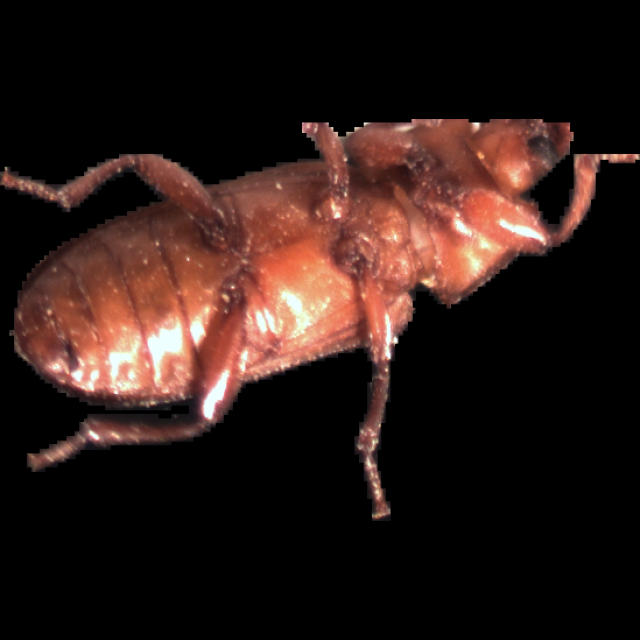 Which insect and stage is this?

mealworm beetle
